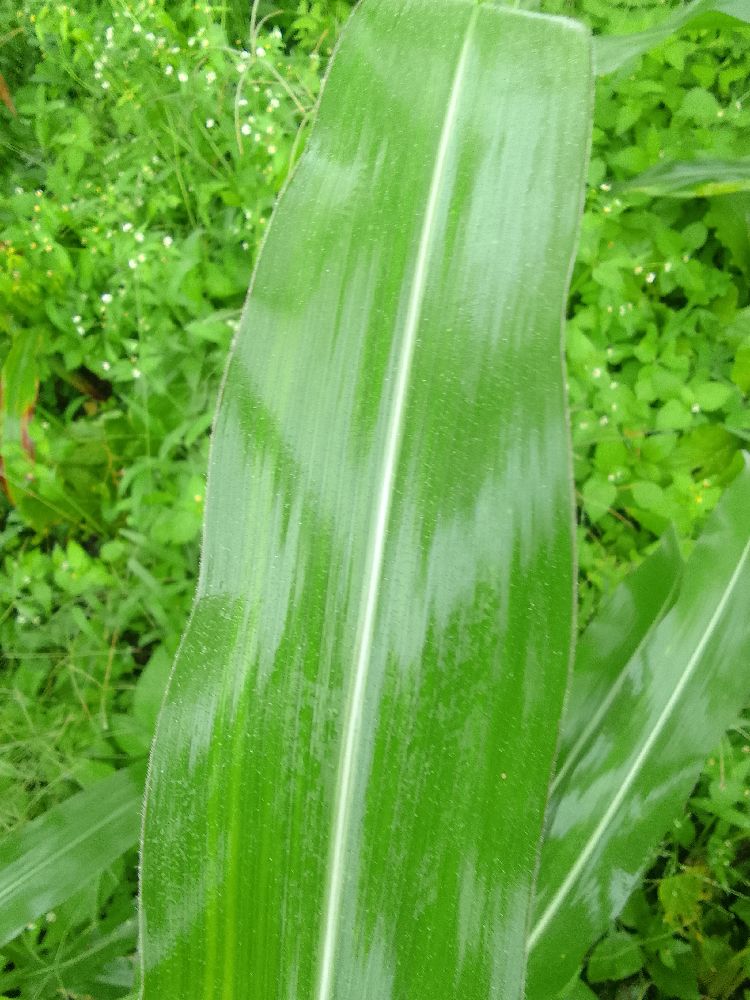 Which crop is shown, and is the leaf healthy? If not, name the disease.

maize, healthy
